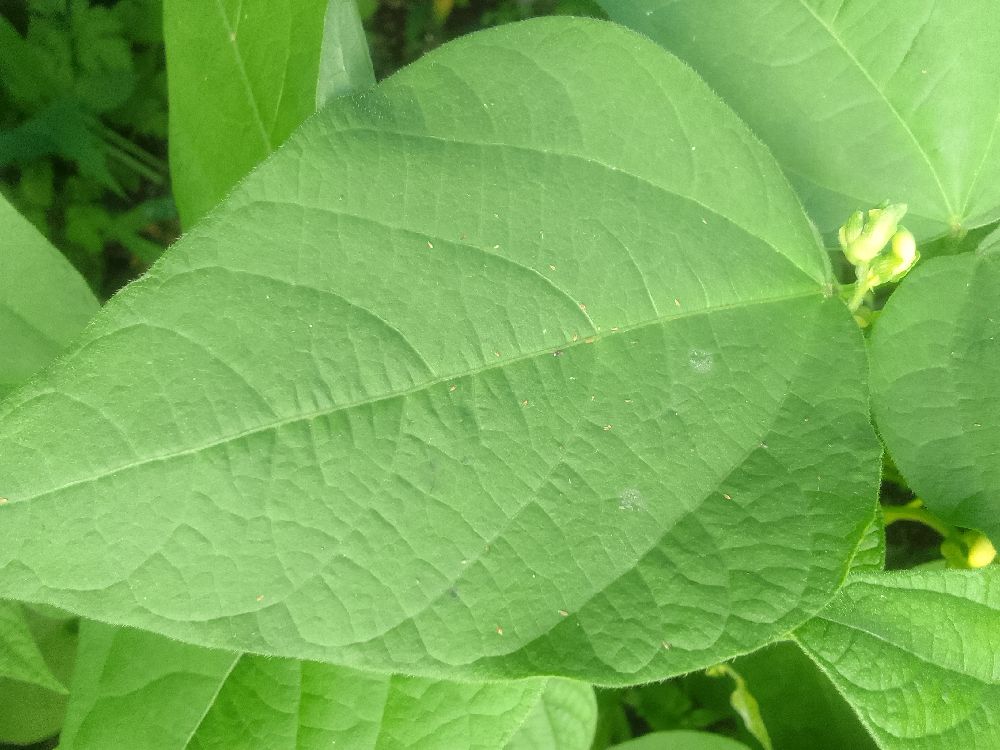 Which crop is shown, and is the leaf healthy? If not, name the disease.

common bean, healthy
